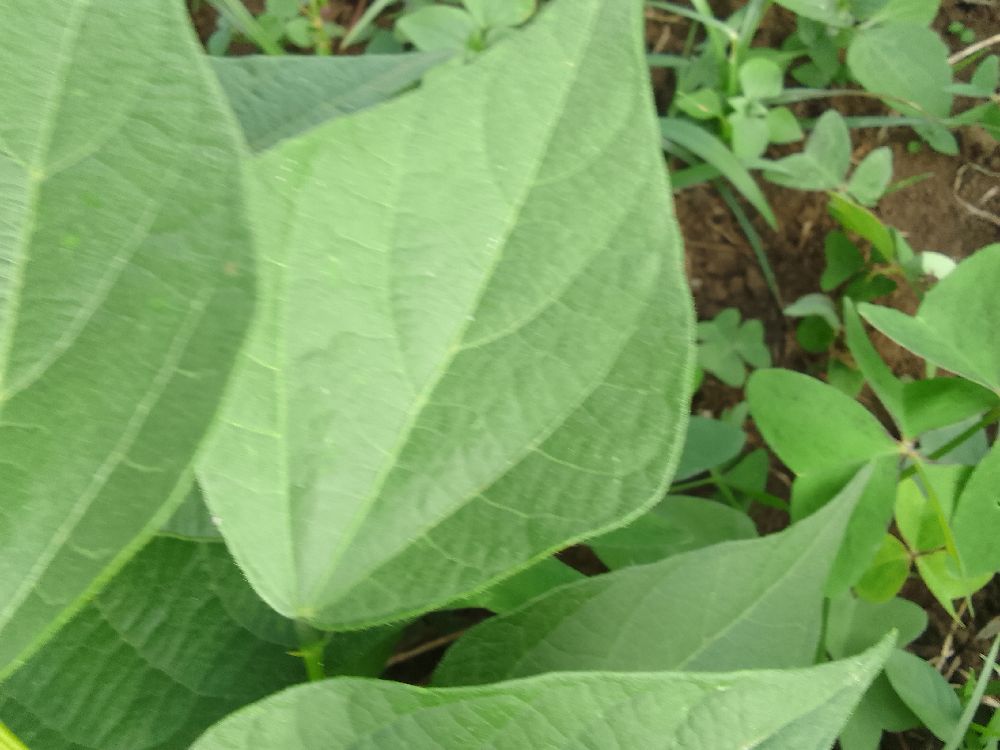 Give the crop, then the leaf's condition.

common bean, healthy
